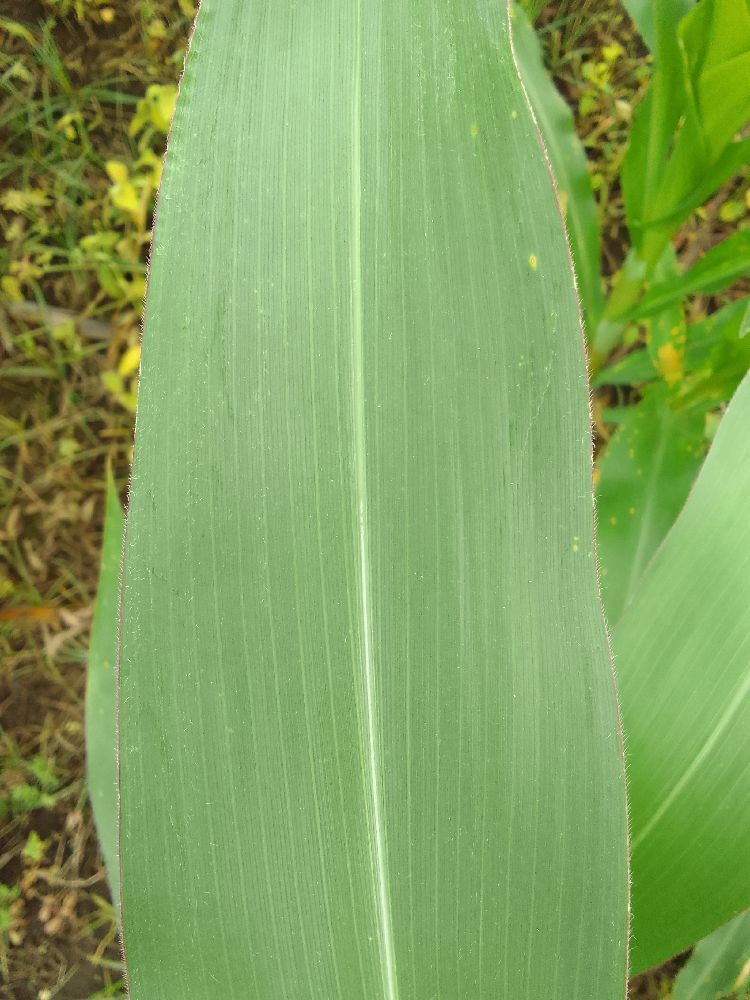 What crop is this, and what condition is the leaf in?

maize, healthy
